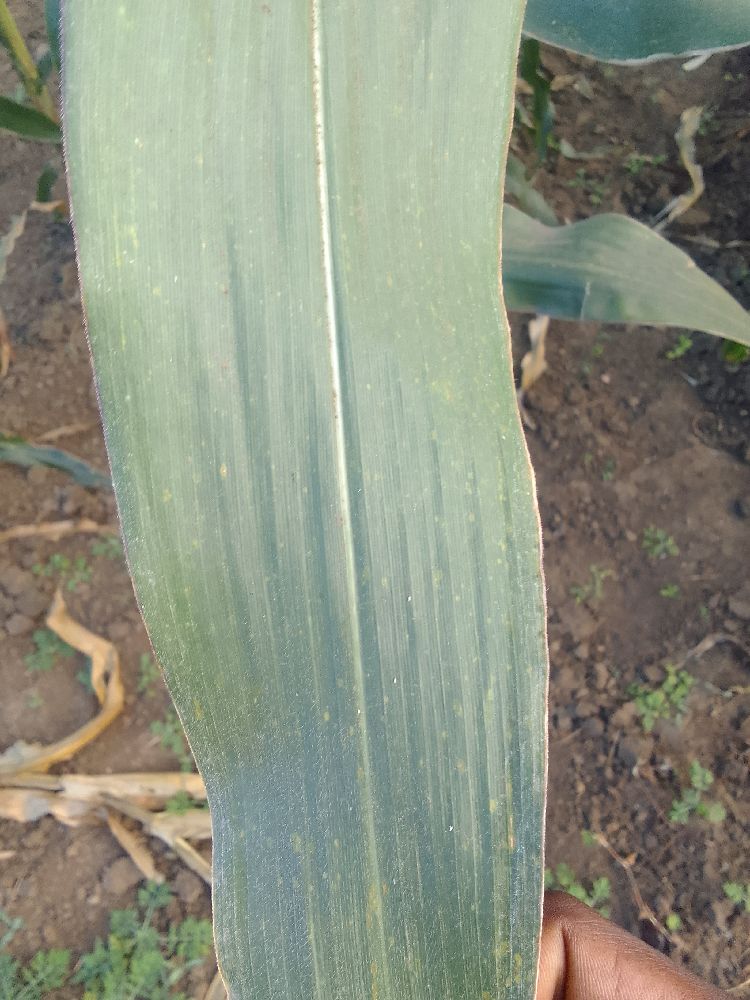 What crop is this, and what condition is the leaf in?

maize, healthy
